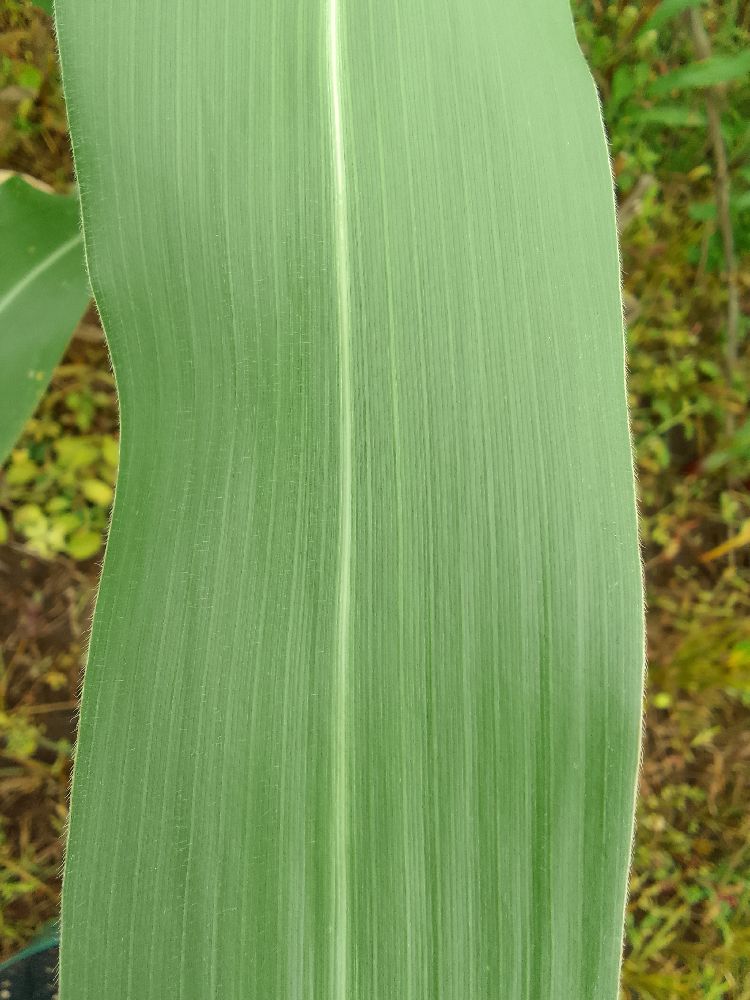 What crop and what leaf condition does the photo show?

maize, healthy
